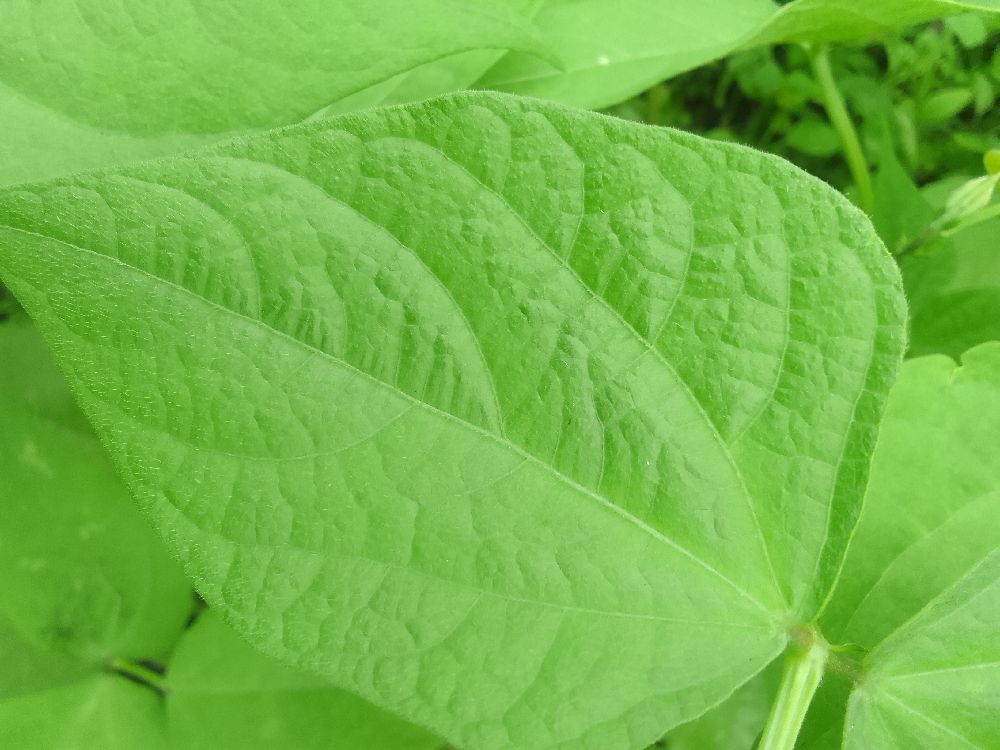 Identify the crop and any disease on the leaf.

common bean, healthy
